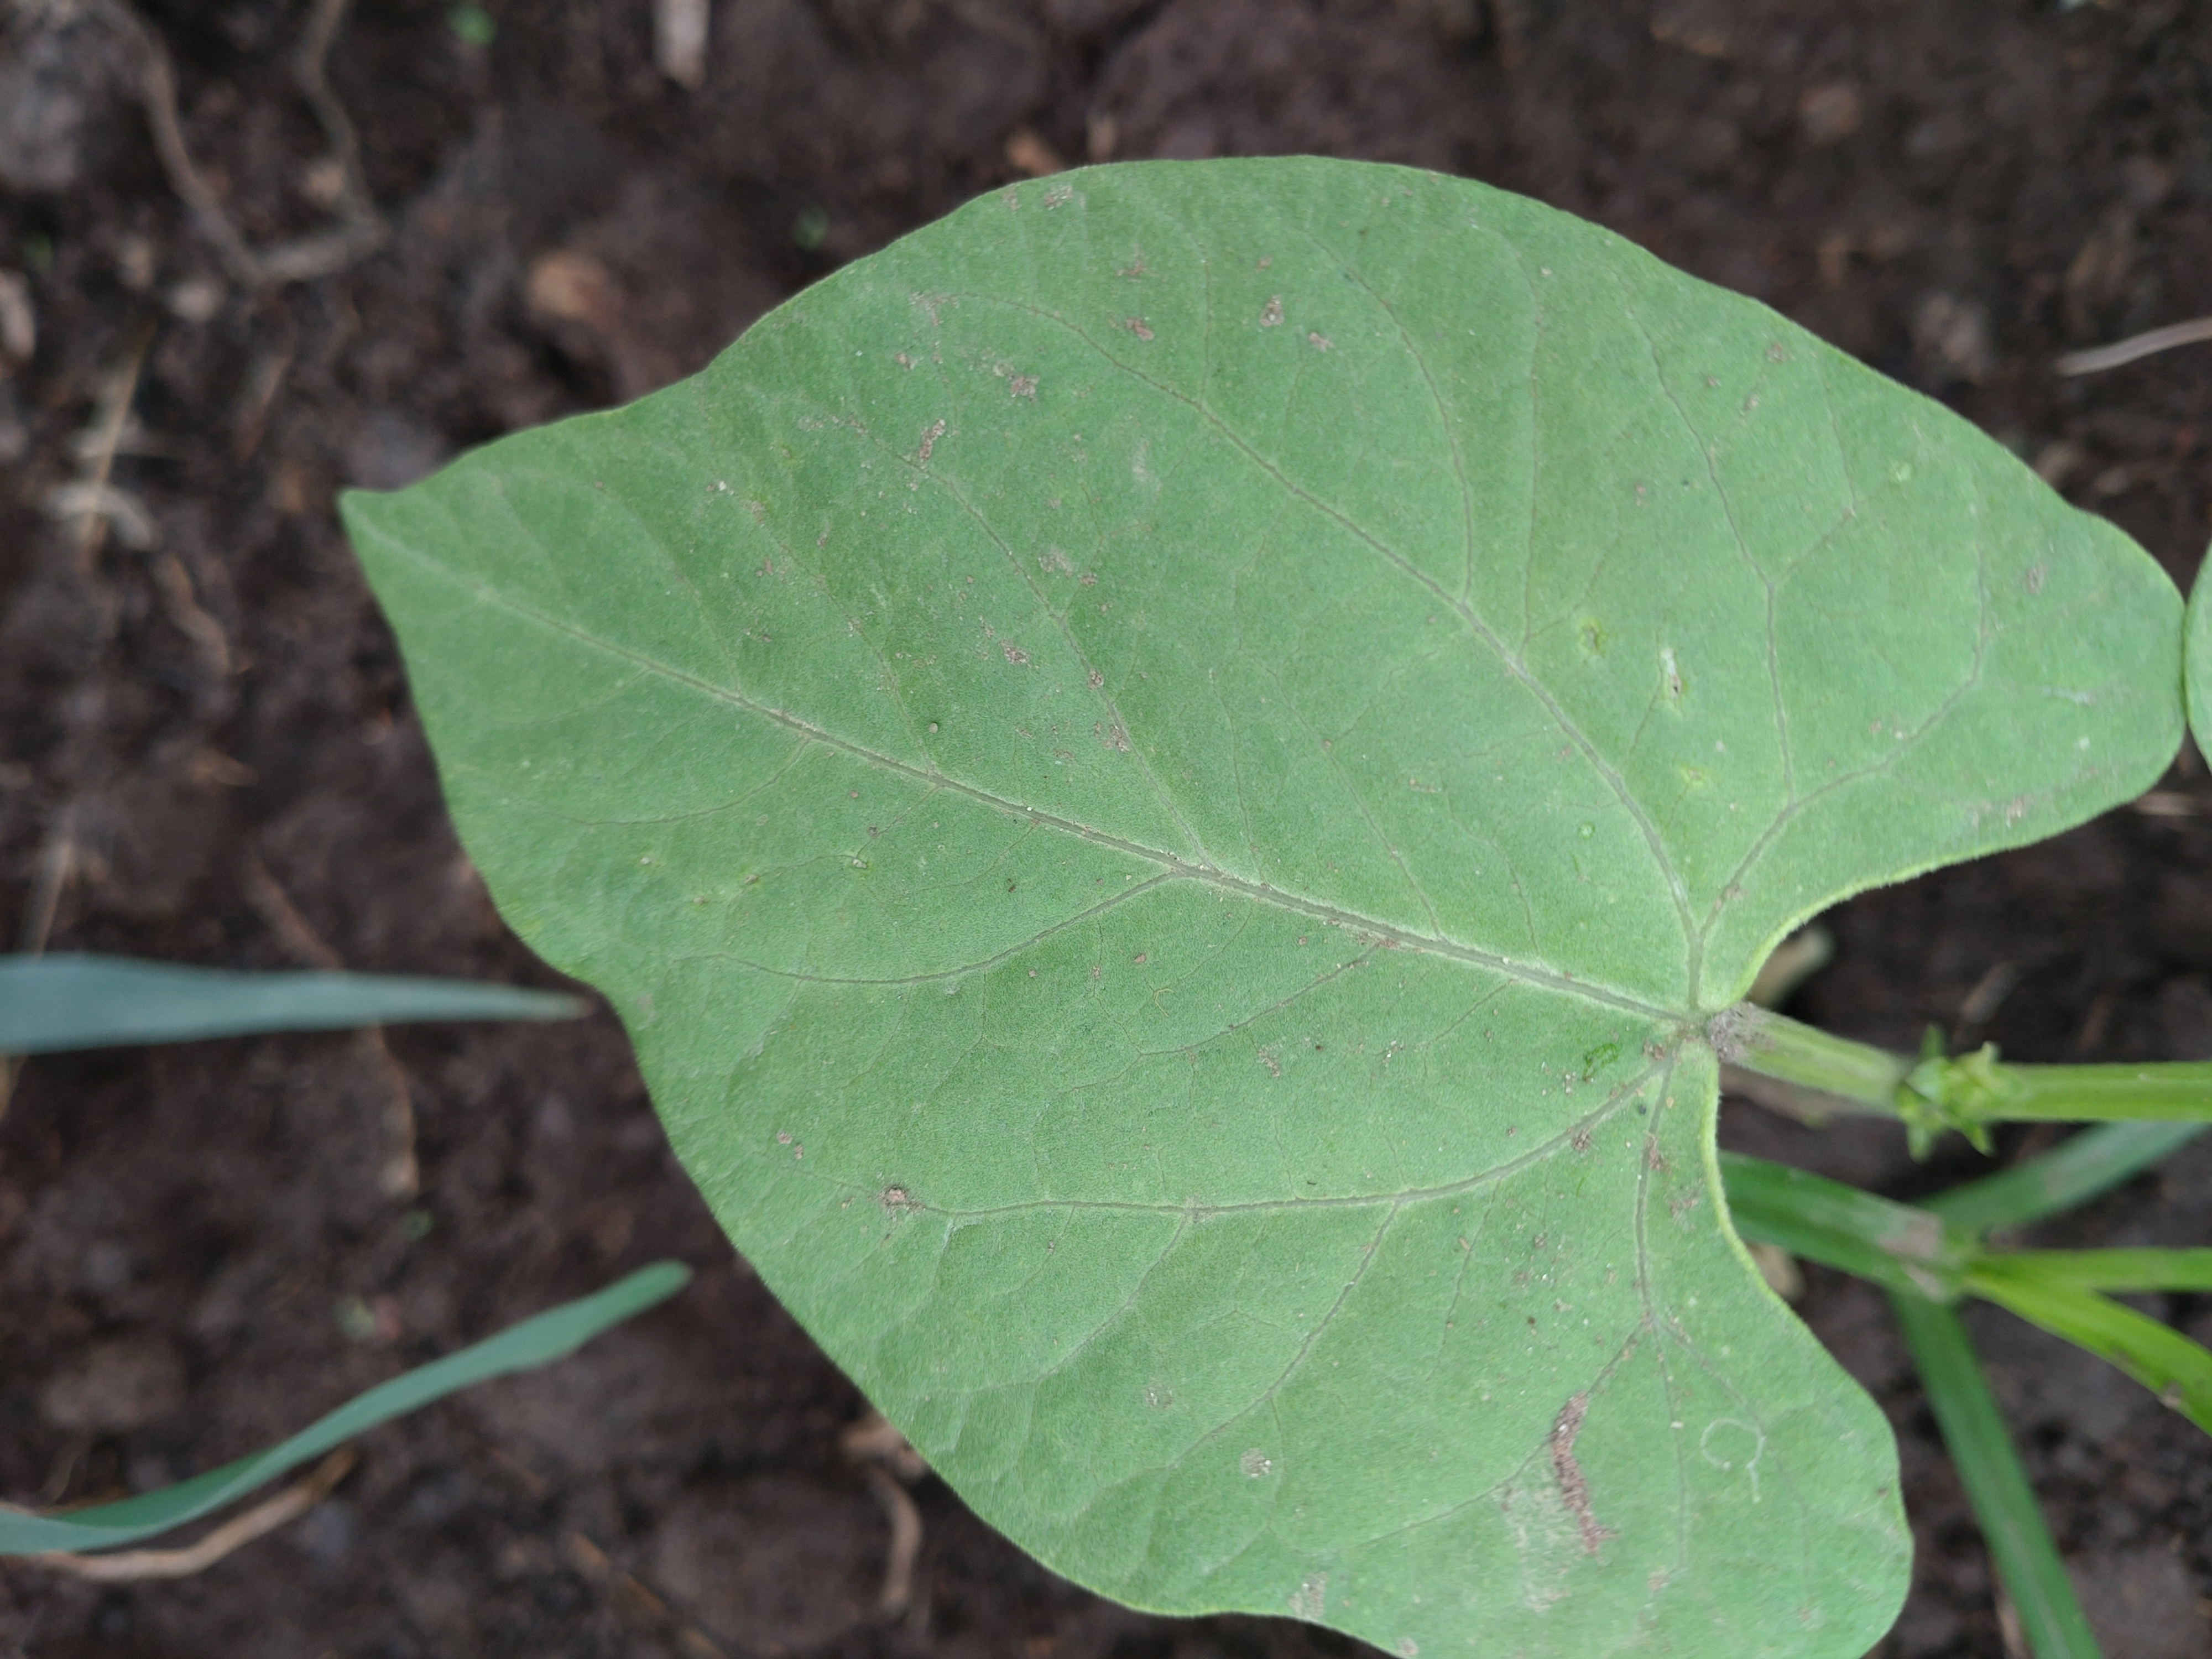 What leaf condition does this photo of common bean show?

healthy
